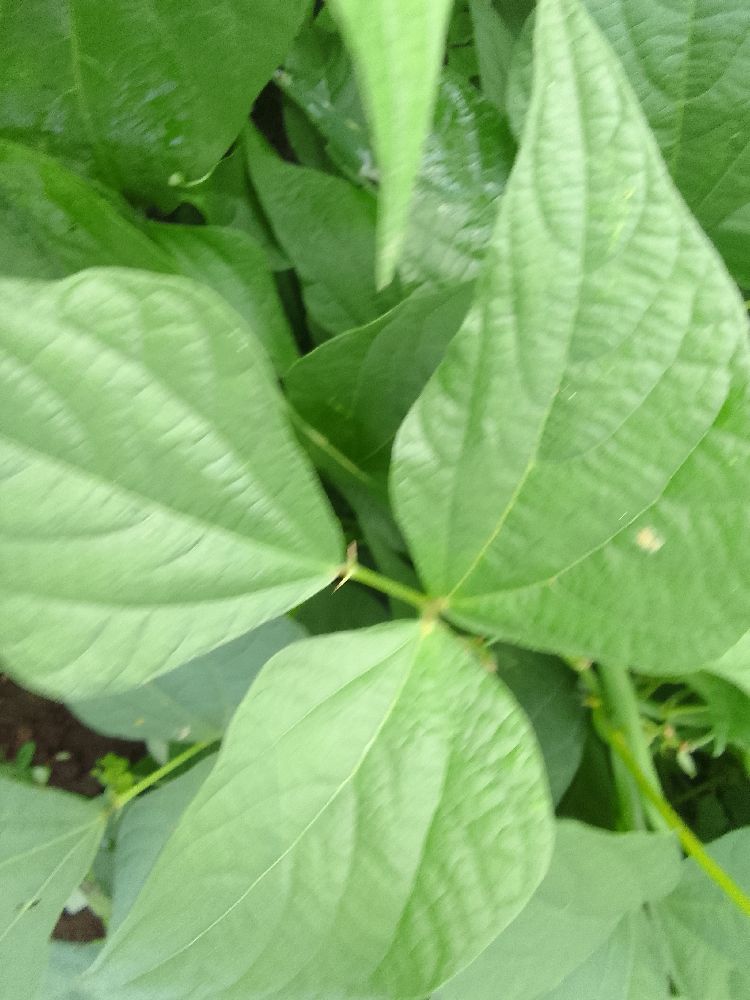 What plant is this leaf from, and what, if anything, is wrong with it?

common bean, healthy
